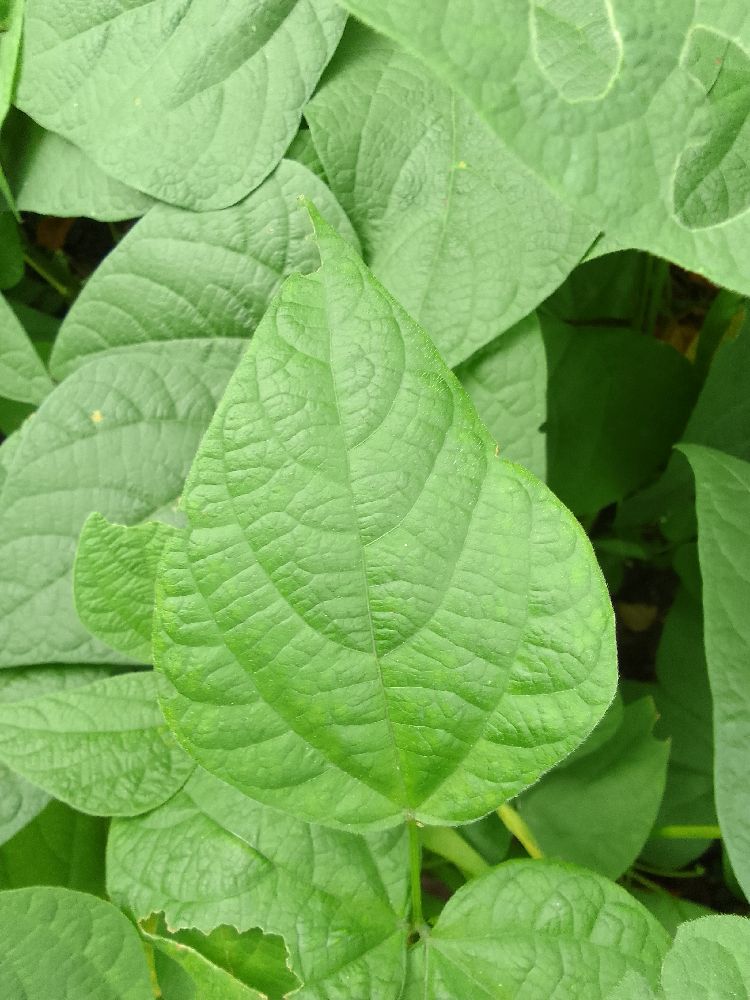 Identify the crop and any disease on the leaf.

common bean, healthy
